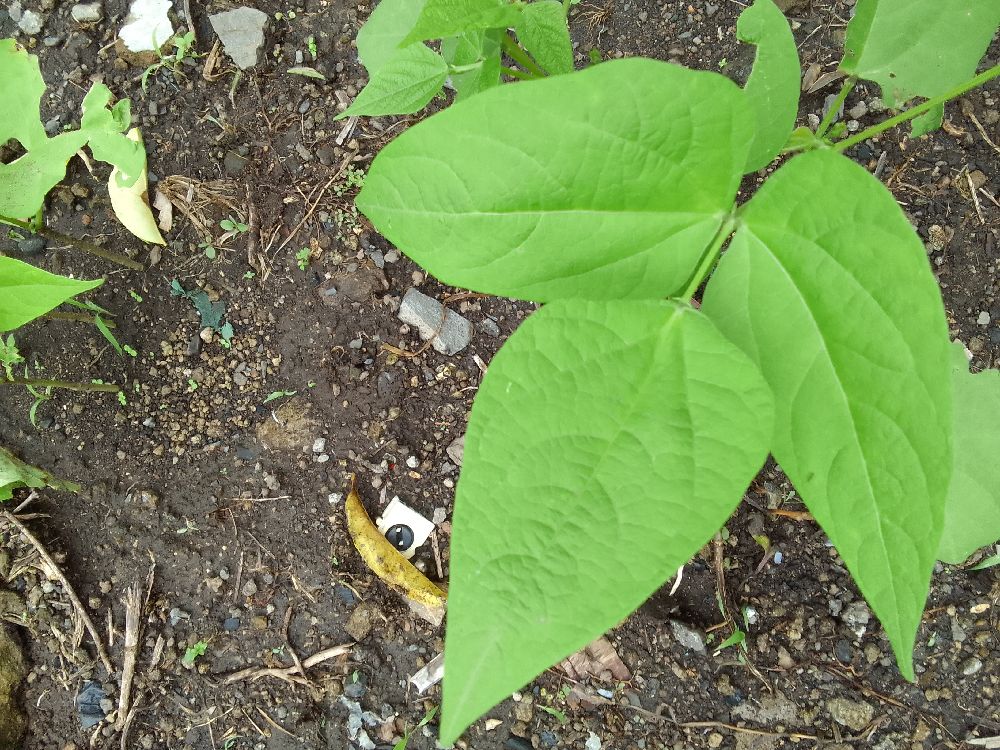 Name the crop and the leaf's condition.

common bean, healthy
